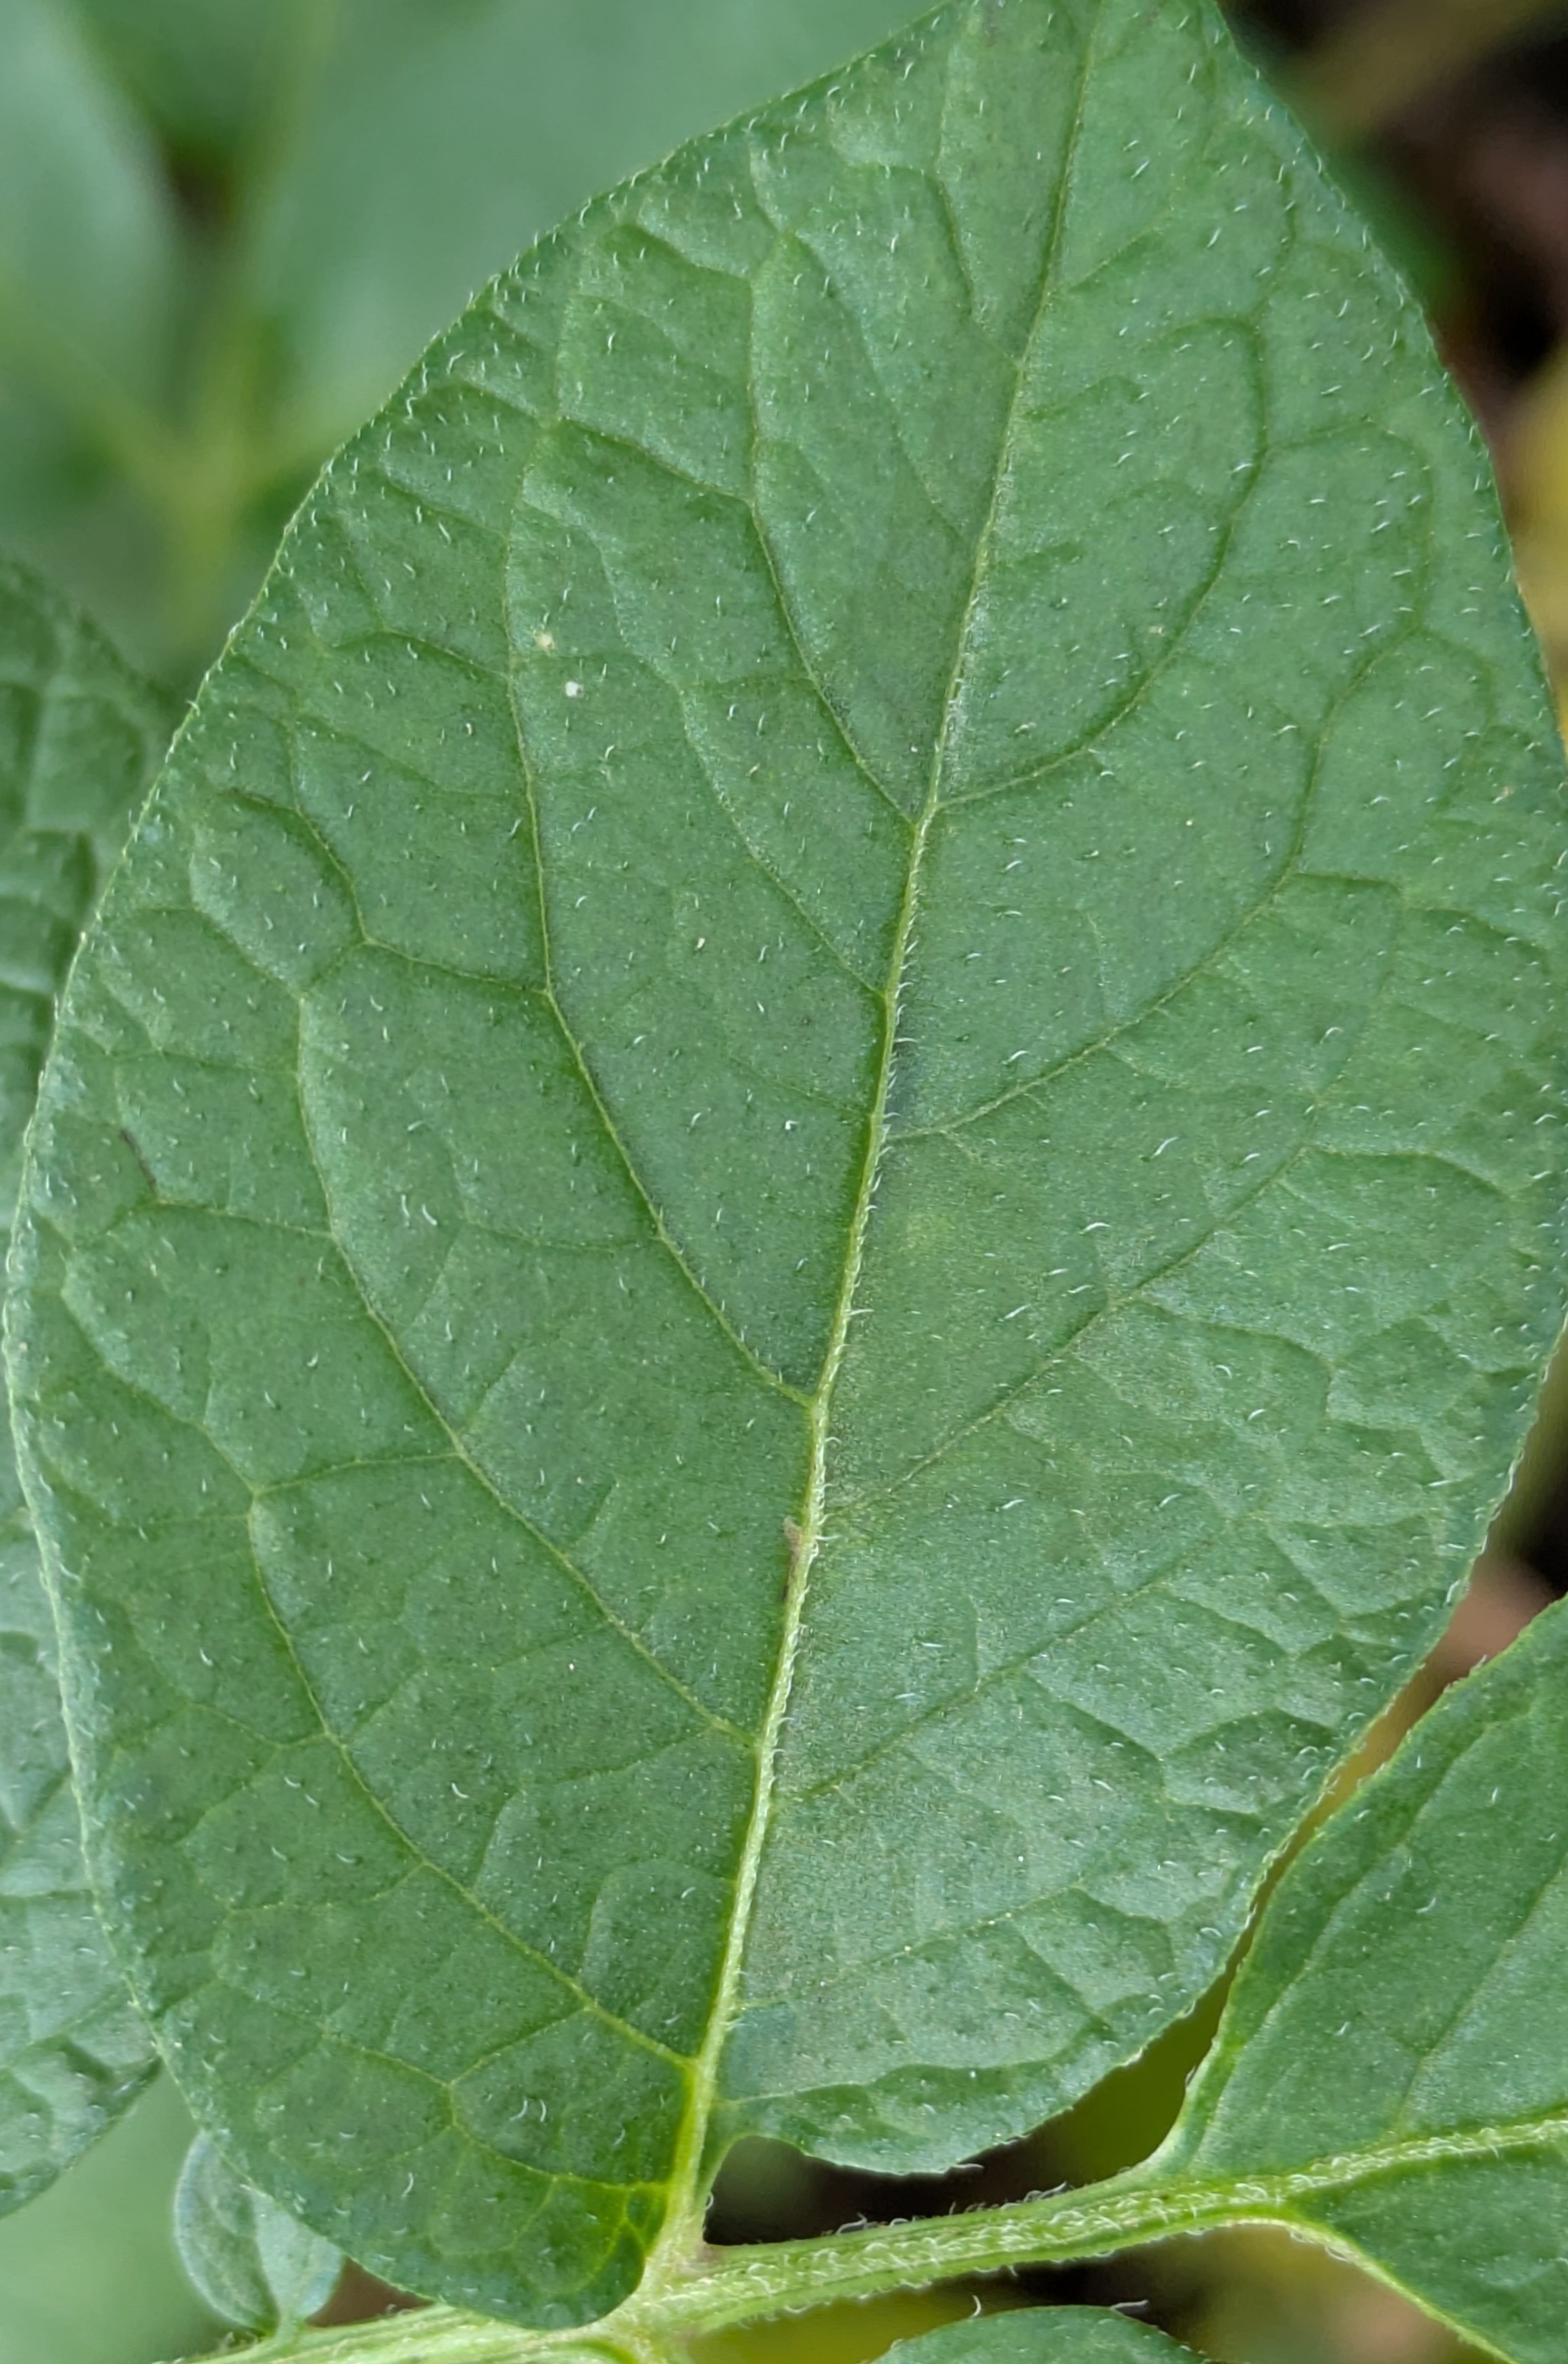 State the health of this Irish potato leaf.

healthy
